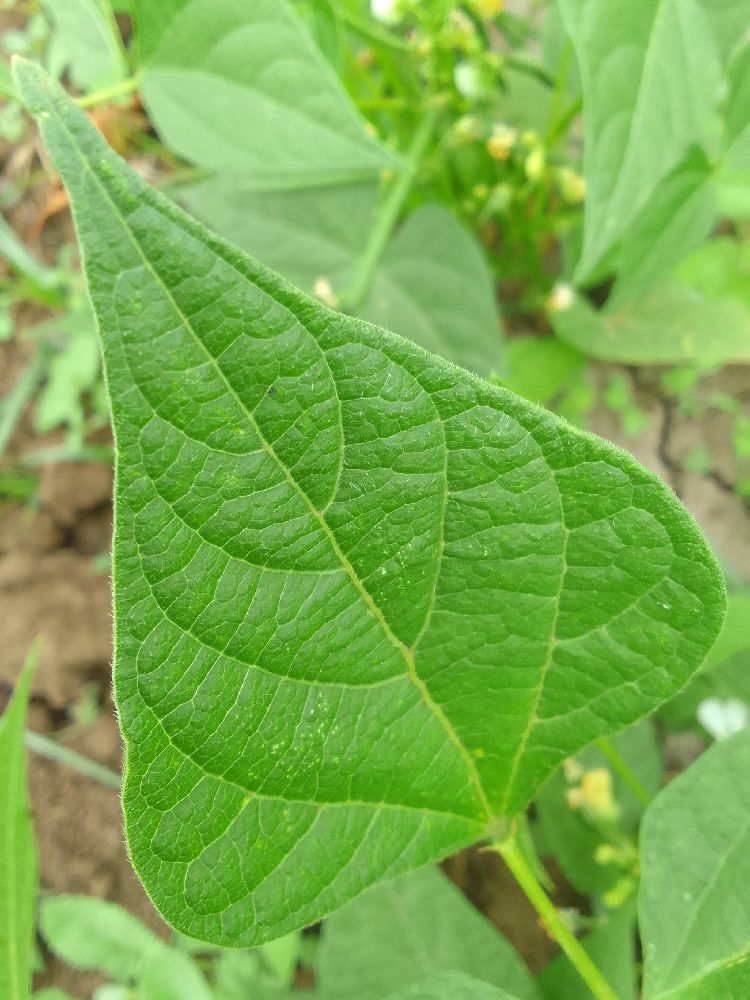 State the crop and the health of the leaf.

common bean, healthy
